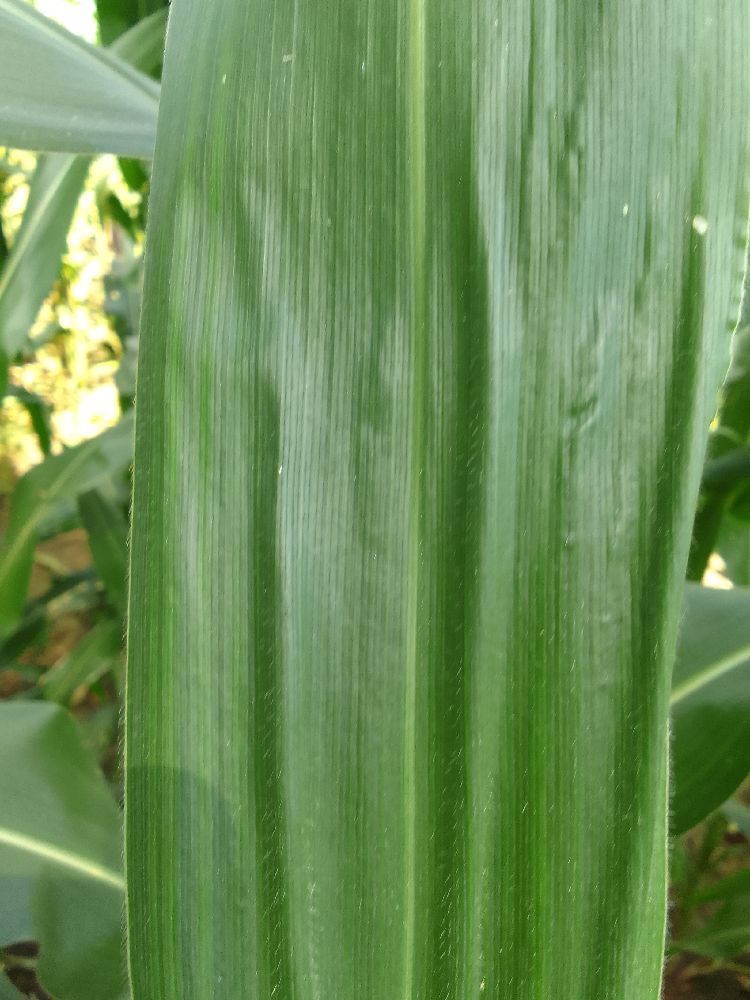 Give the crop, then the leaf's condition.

maize, healthy
